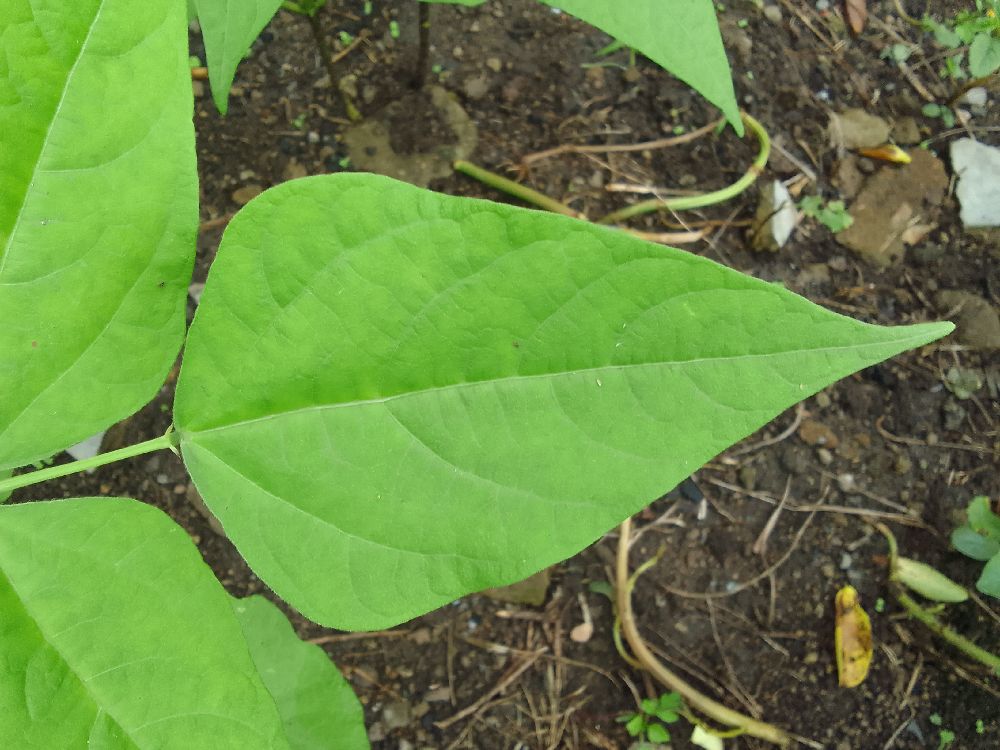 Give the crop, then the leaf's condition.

common bean, healthy
